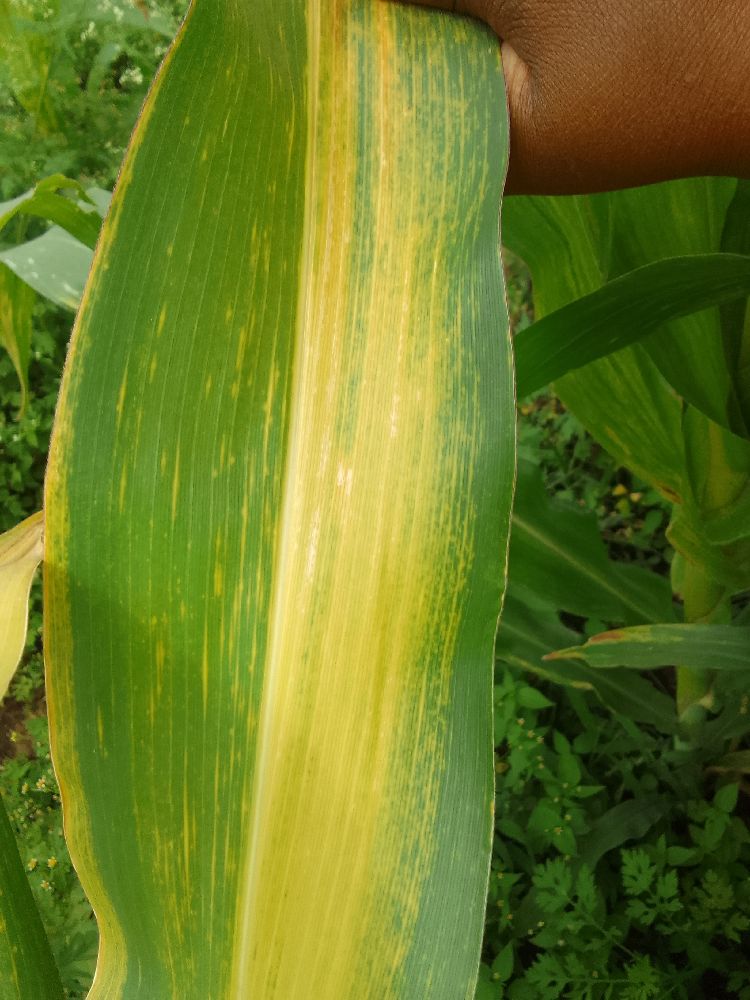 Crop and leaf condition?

maize, maize lethal necrosis
